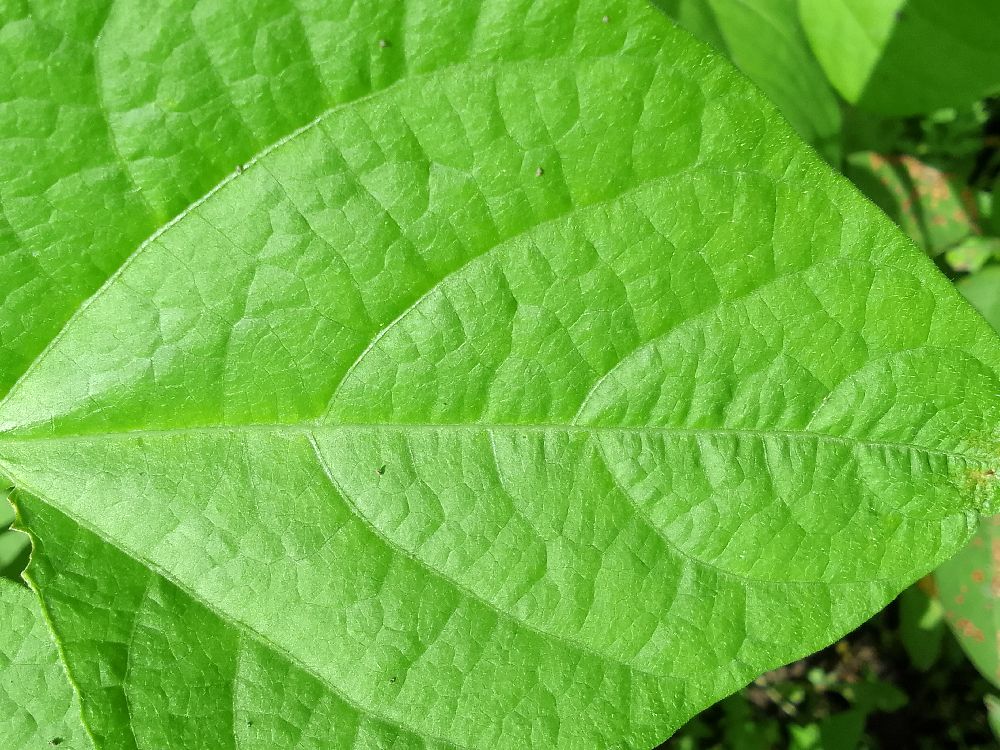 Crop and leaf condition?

common bean, healthy
